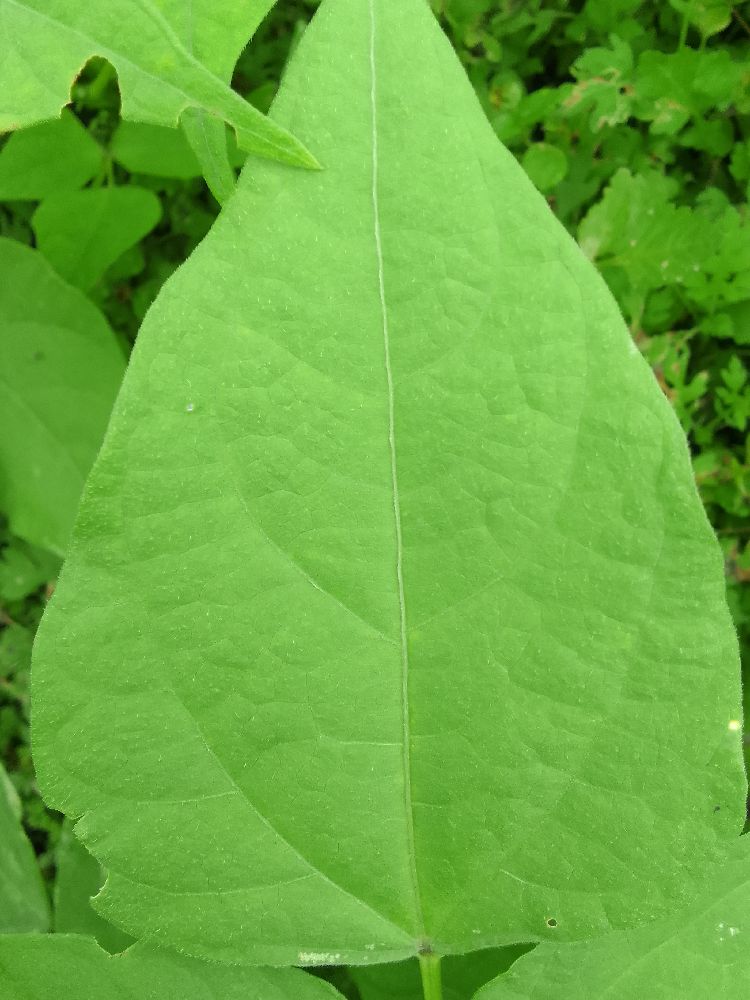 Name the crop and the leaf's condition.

common bean, healthy
